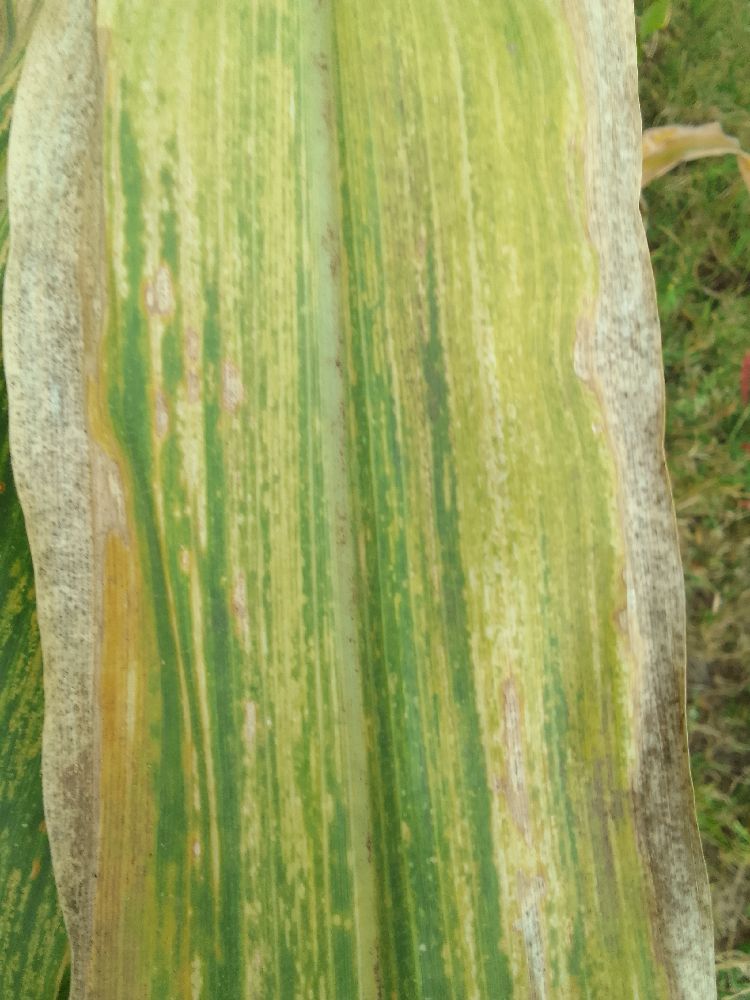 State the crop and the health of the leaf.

maize, maize lethal necrosis
